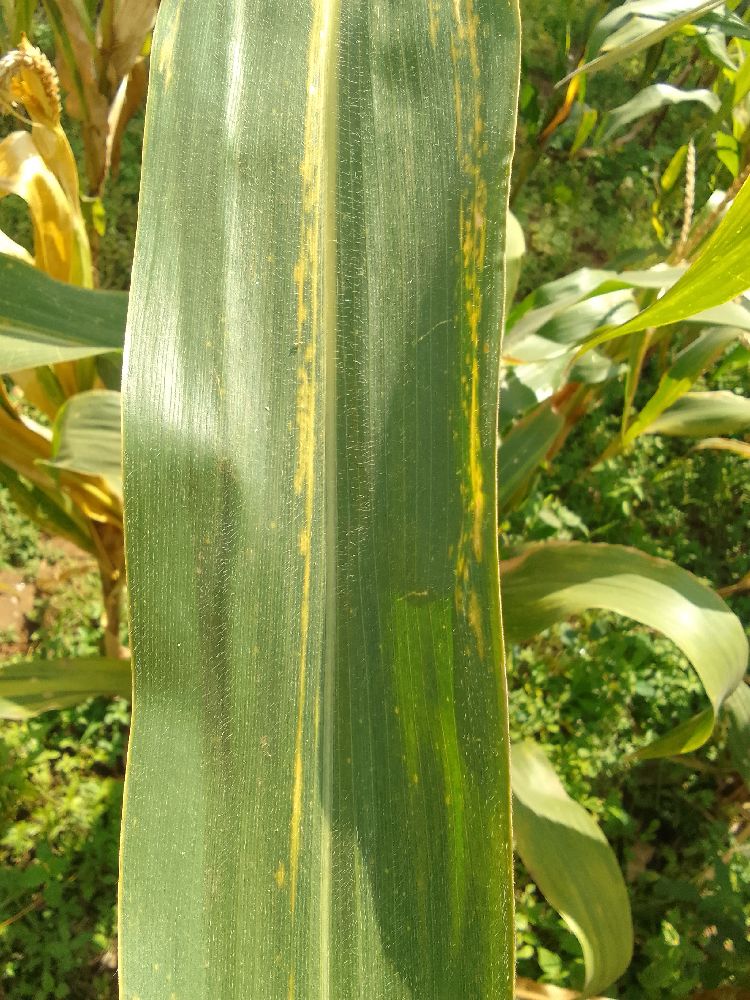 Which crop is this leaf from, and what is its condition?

maize, maize lethal necrosis
